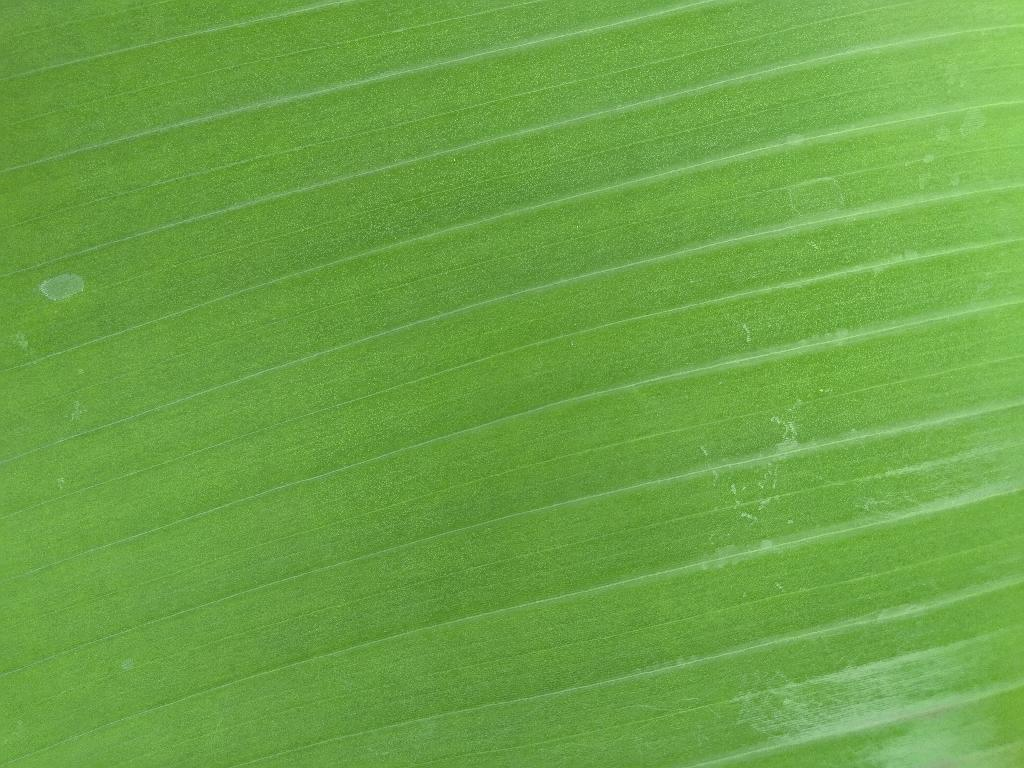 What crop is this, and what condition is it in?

banana, healthy
